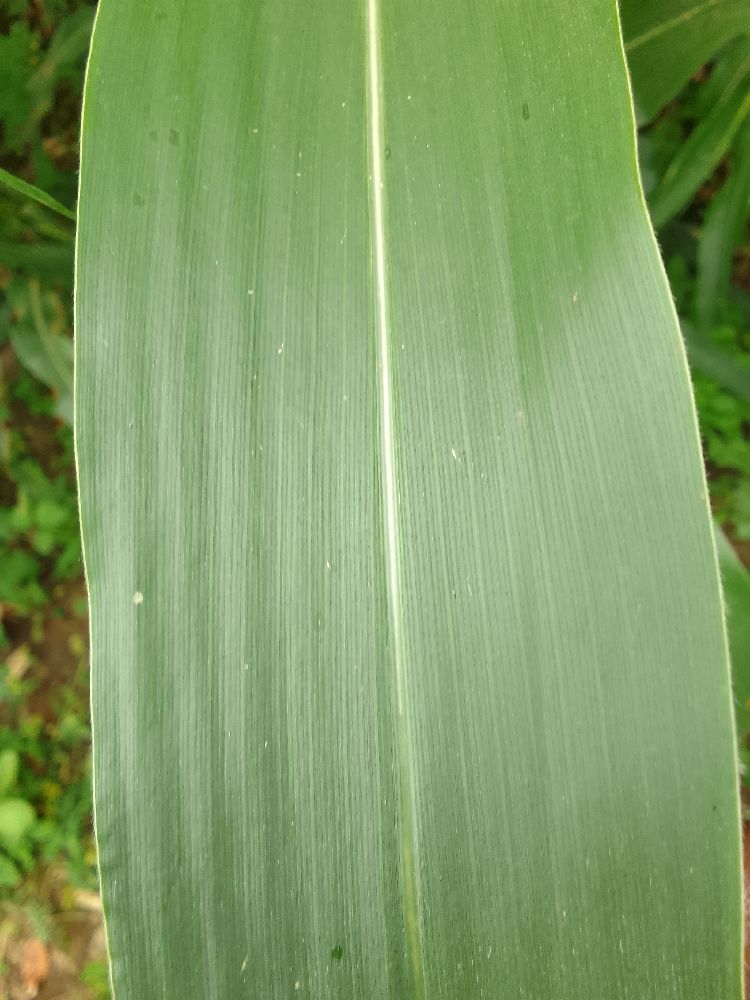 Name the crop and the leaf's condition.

maize, healthy
